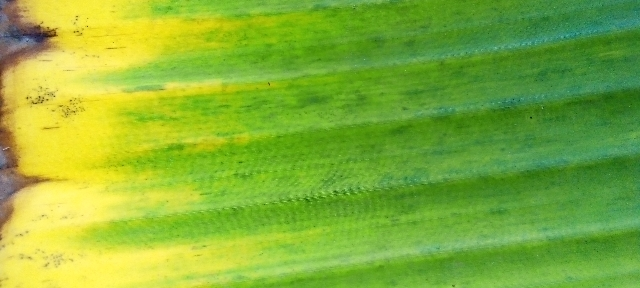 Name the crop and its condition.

banana, fusarium wilt race 1
